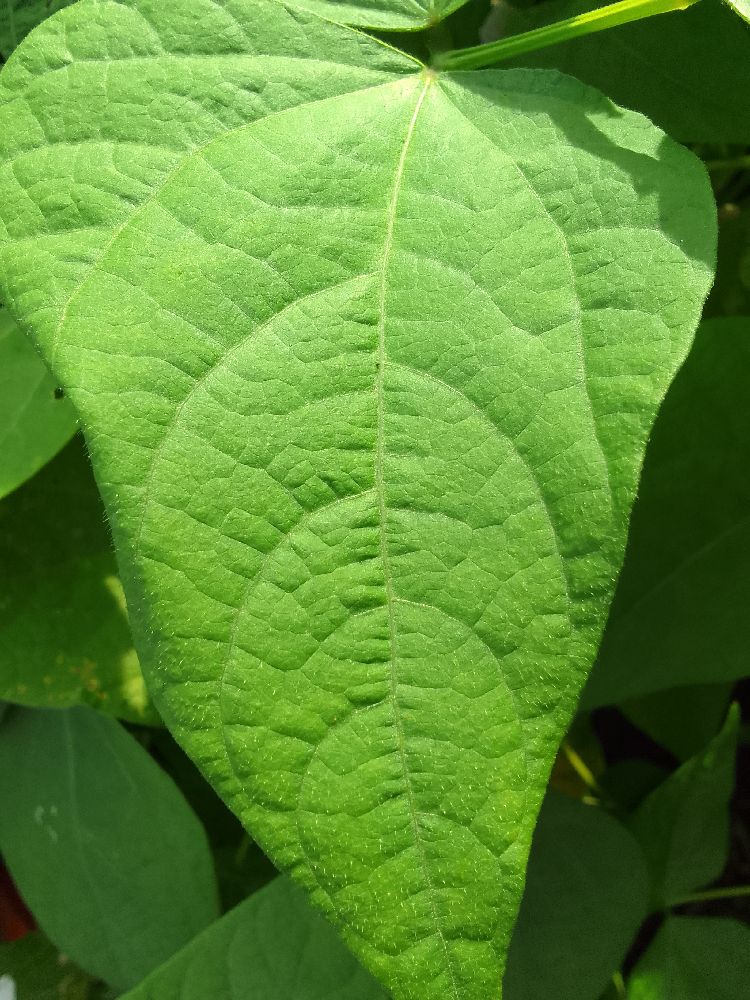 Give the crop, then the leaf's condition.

common bean, healthy
